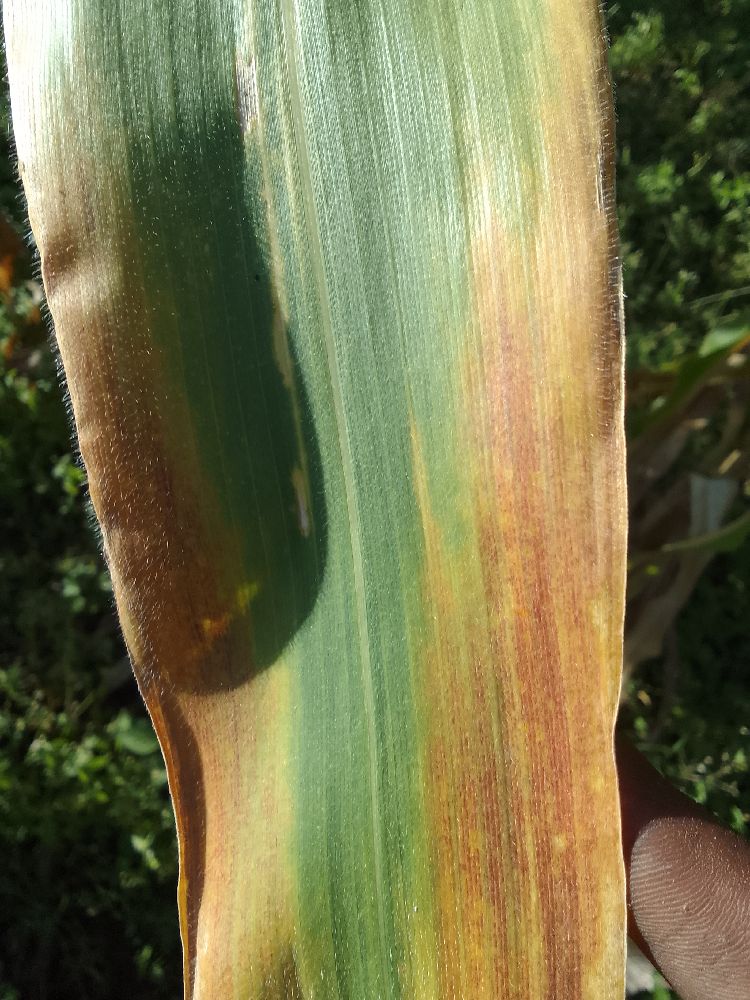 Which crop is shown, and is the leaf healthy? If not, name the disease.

maize, maize lethal necrosis
